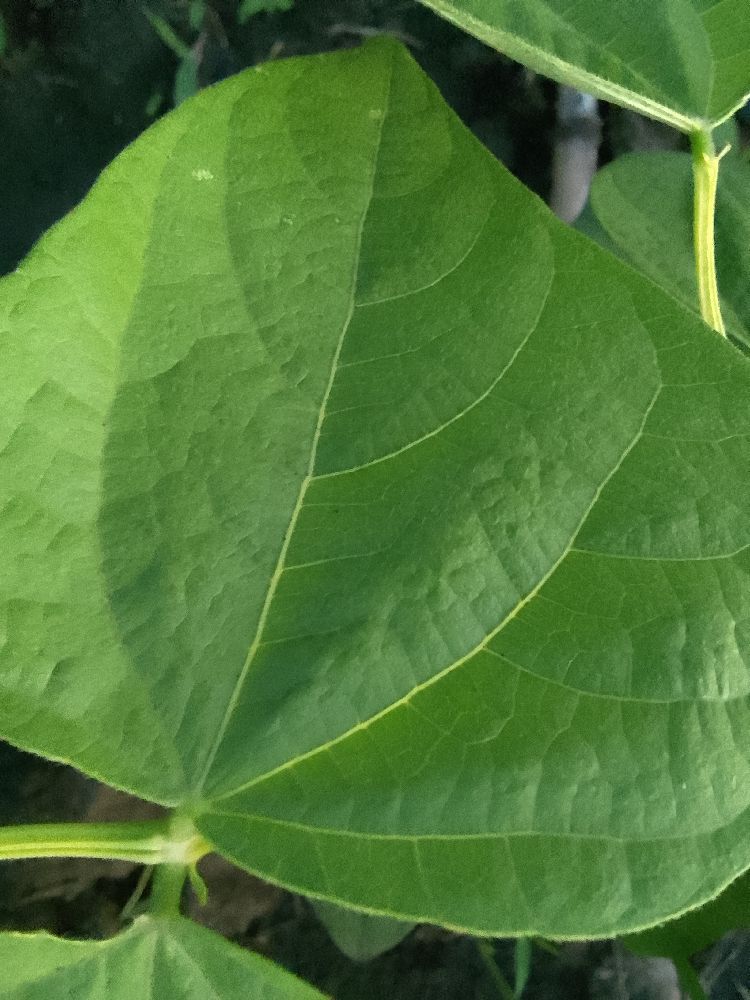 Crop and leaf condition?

common bean, healthy
